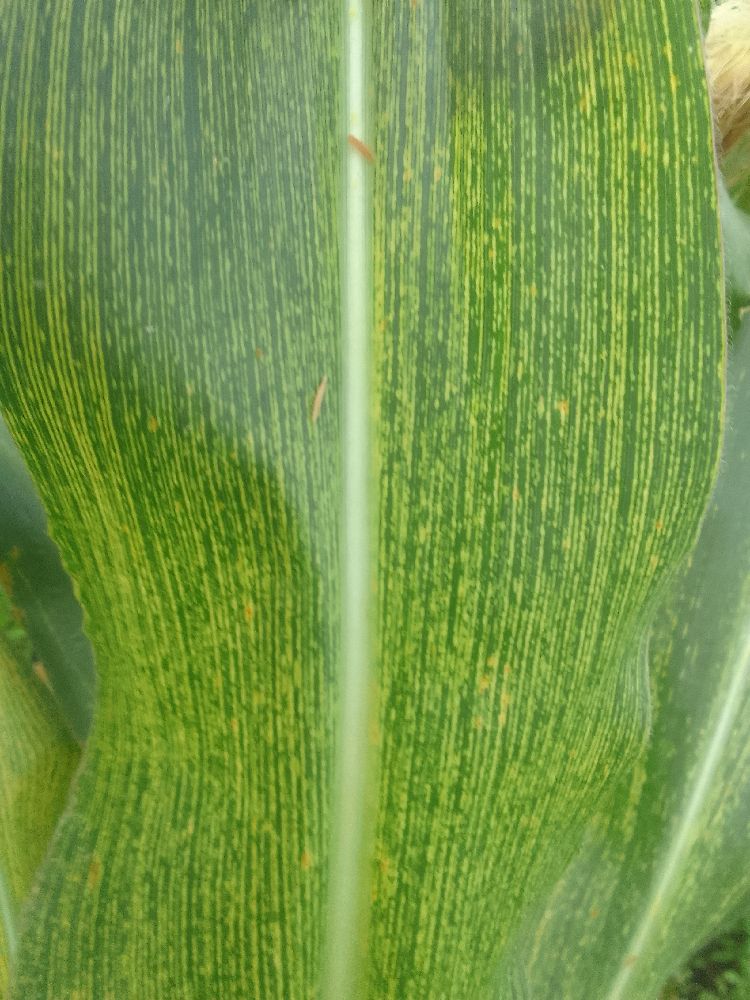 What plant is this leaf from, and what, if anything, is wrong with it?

maize, maize streak virus
